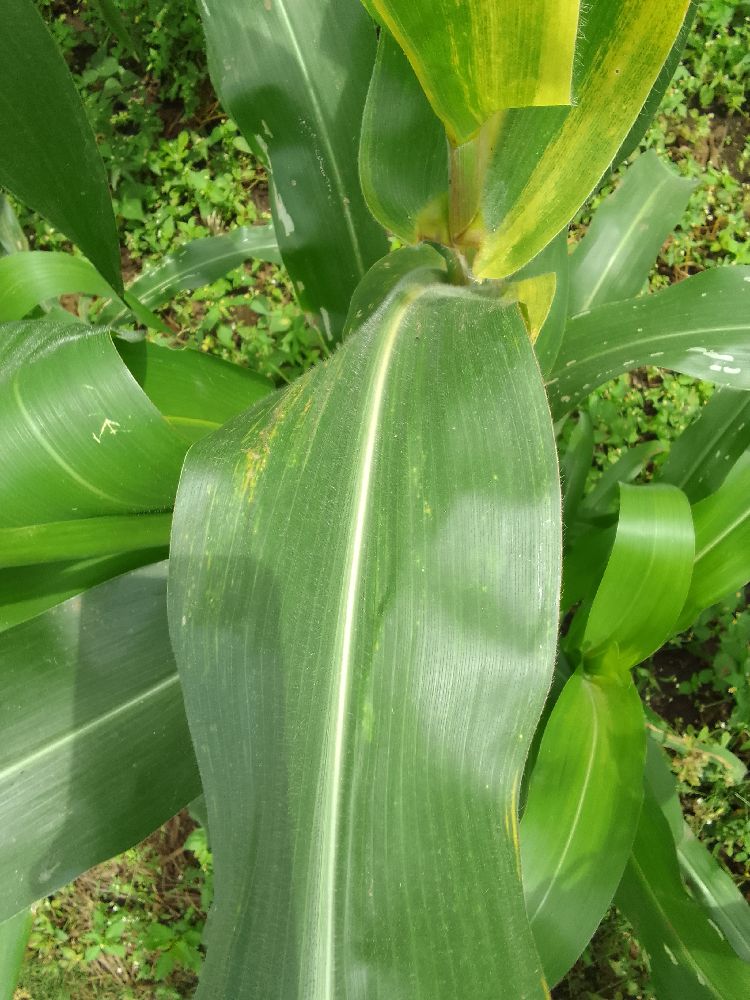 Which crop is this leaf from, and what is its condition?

maize, maize lethal necrosis
